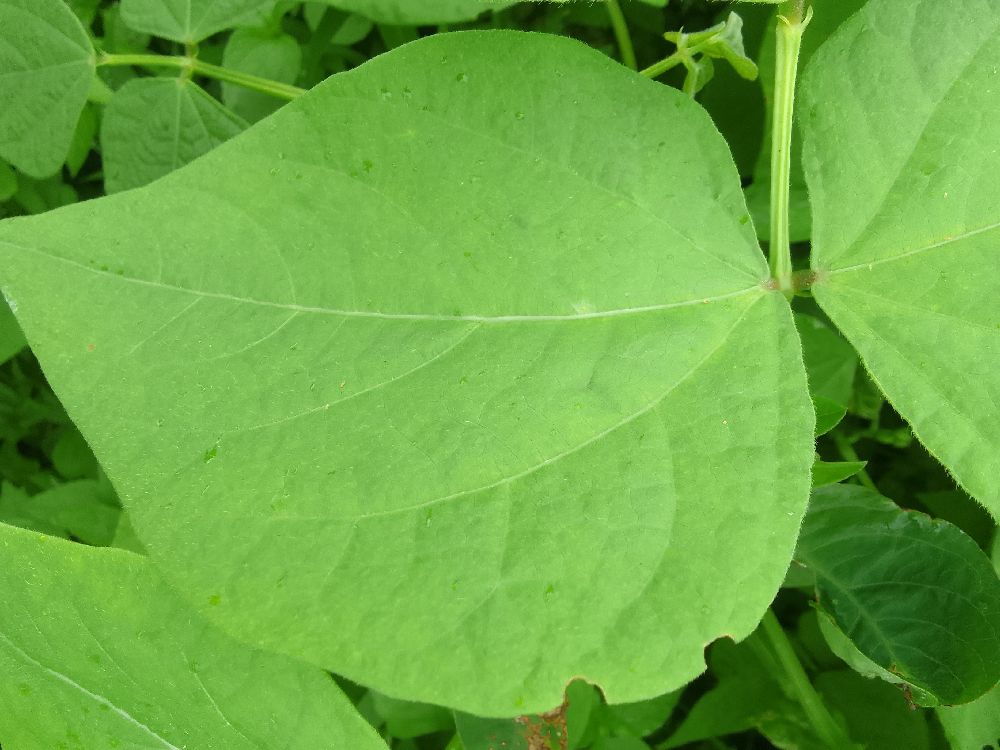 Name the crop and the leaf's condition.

common bean, healthy
